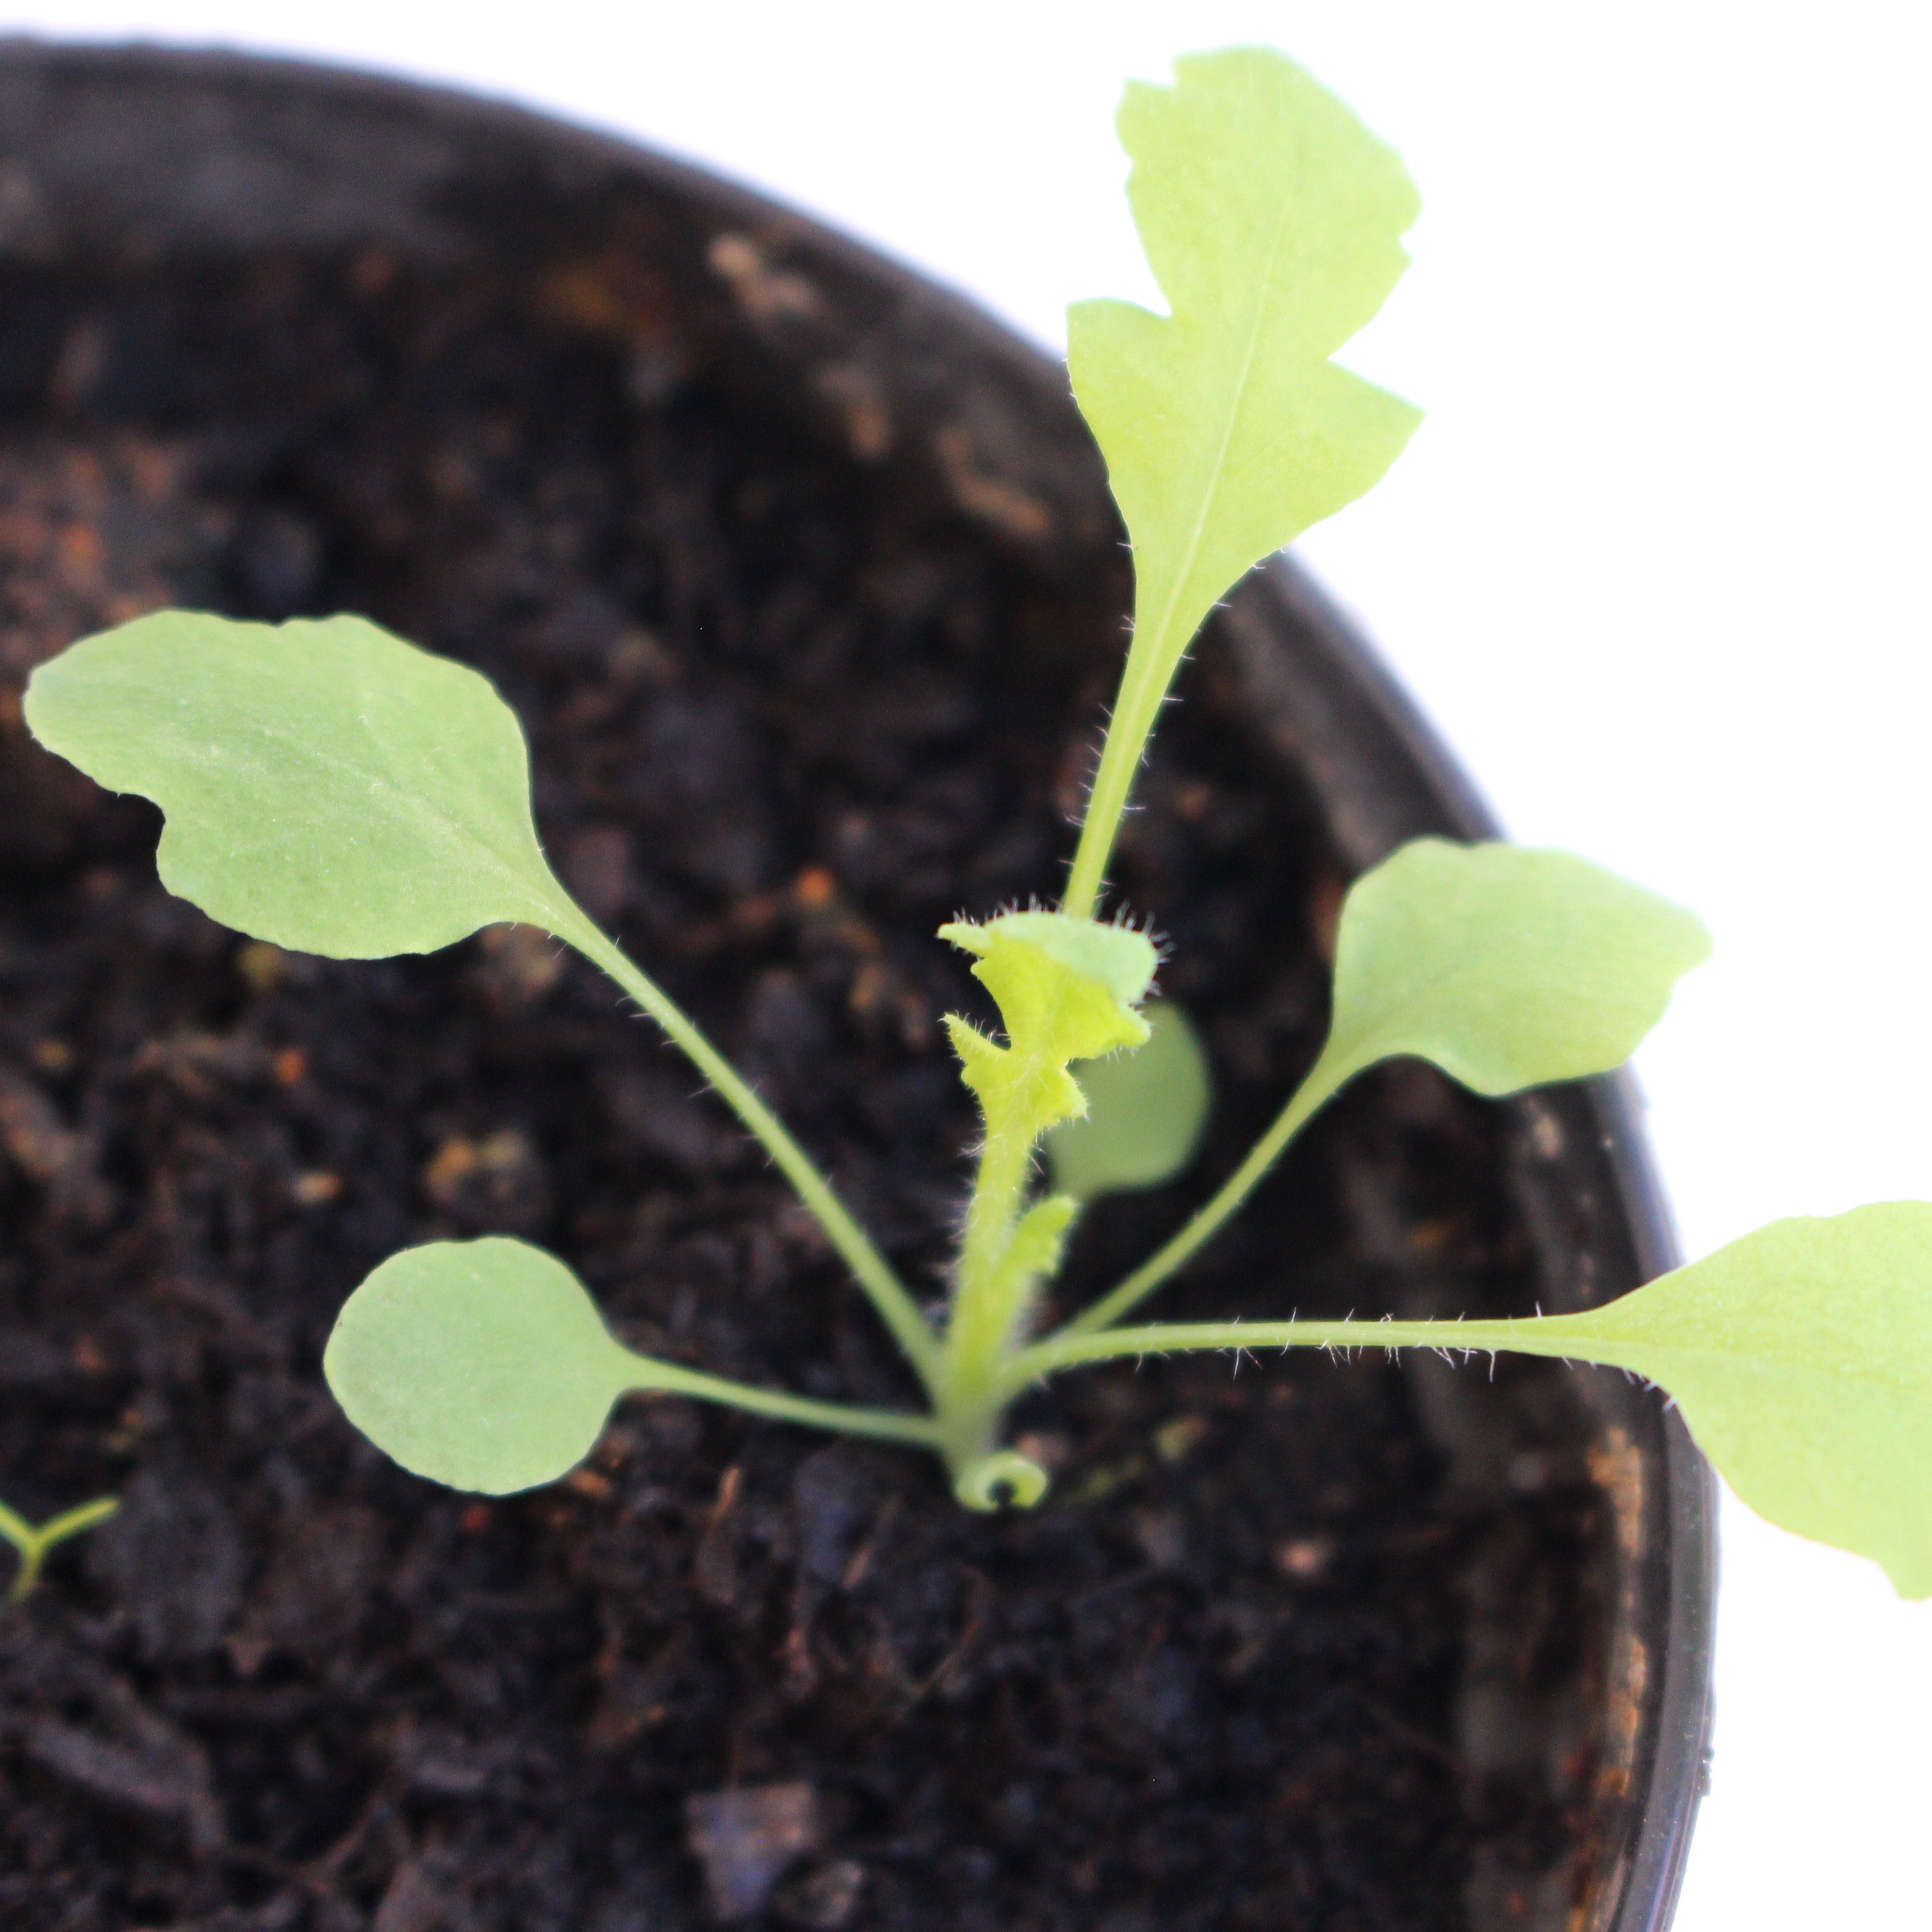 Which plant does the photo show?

Papaver rhoeas
